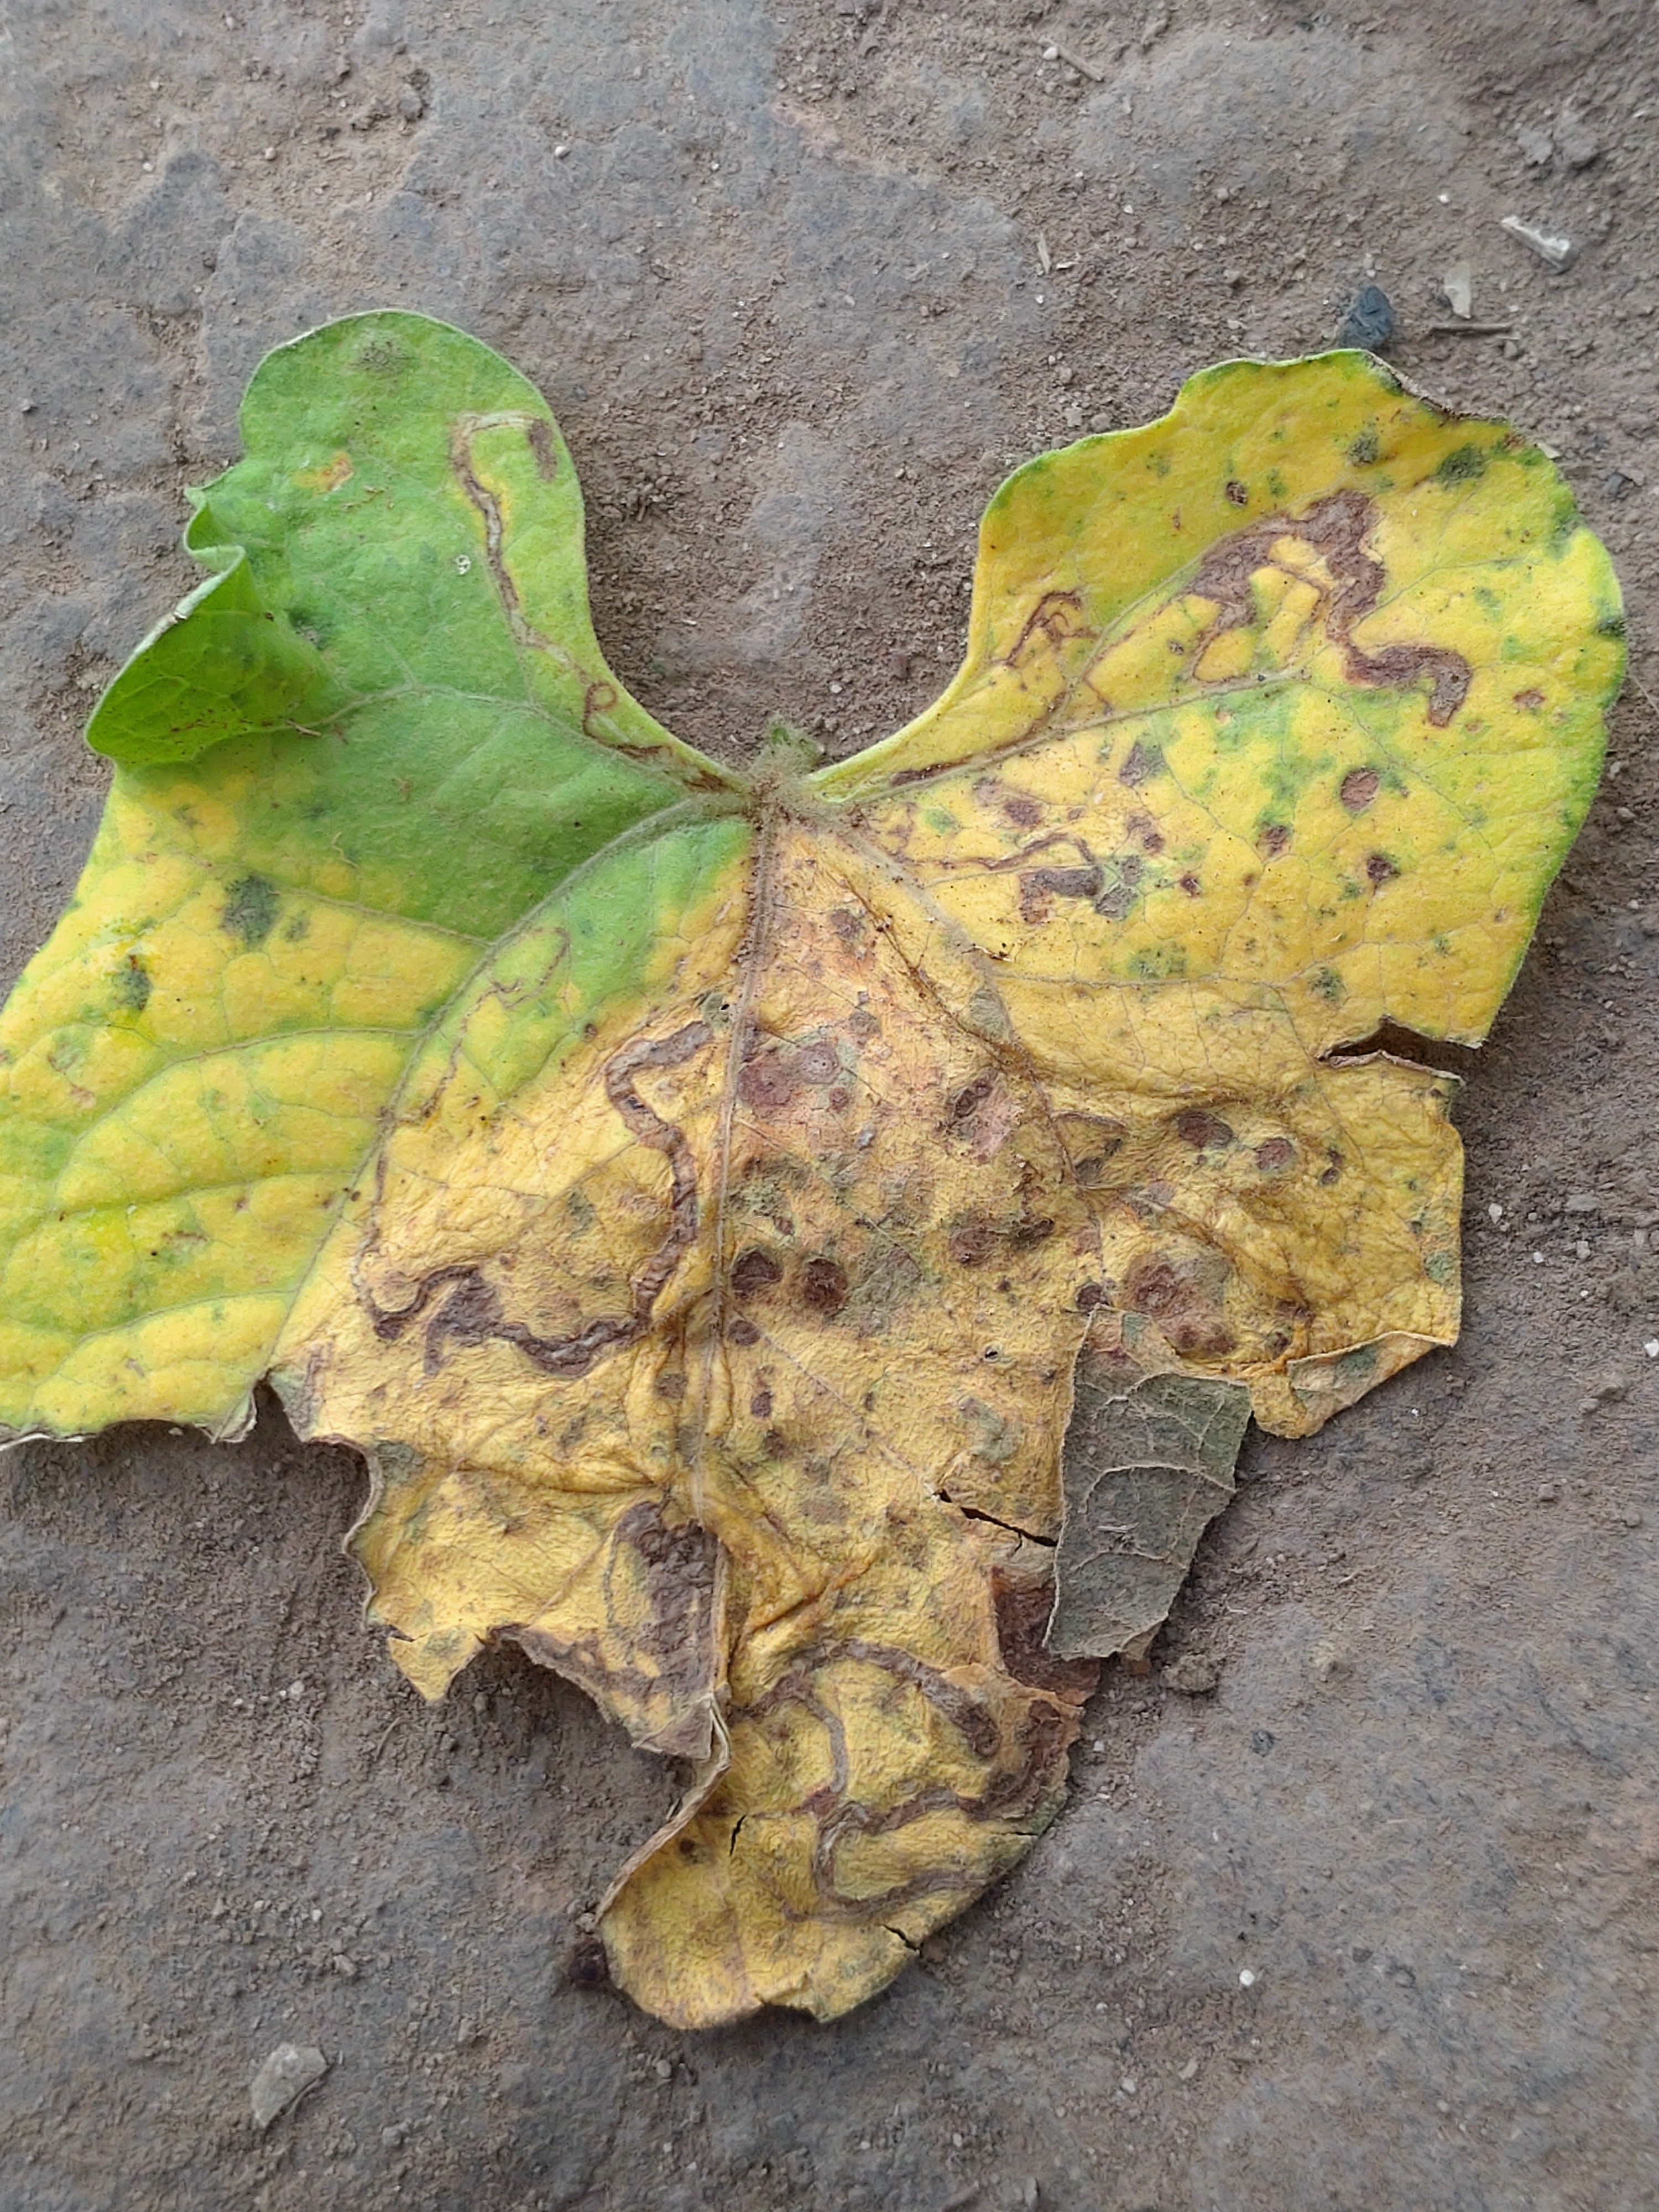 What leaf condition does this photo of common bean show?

anthracnose
